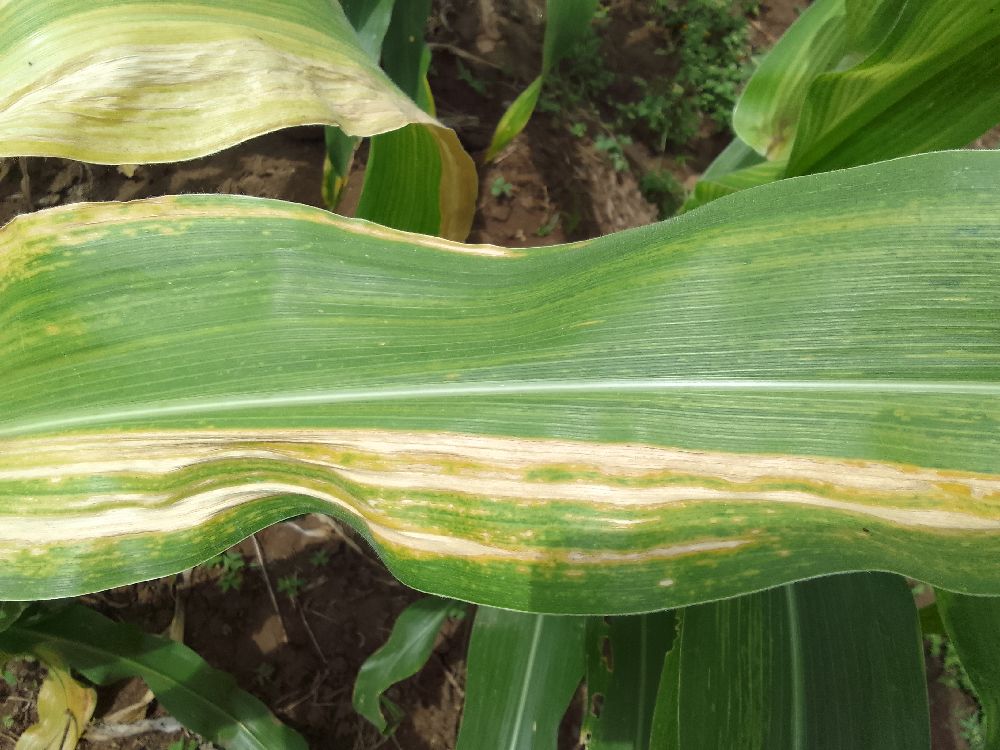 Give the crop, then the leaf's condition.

maize, maize lethal necrosis
